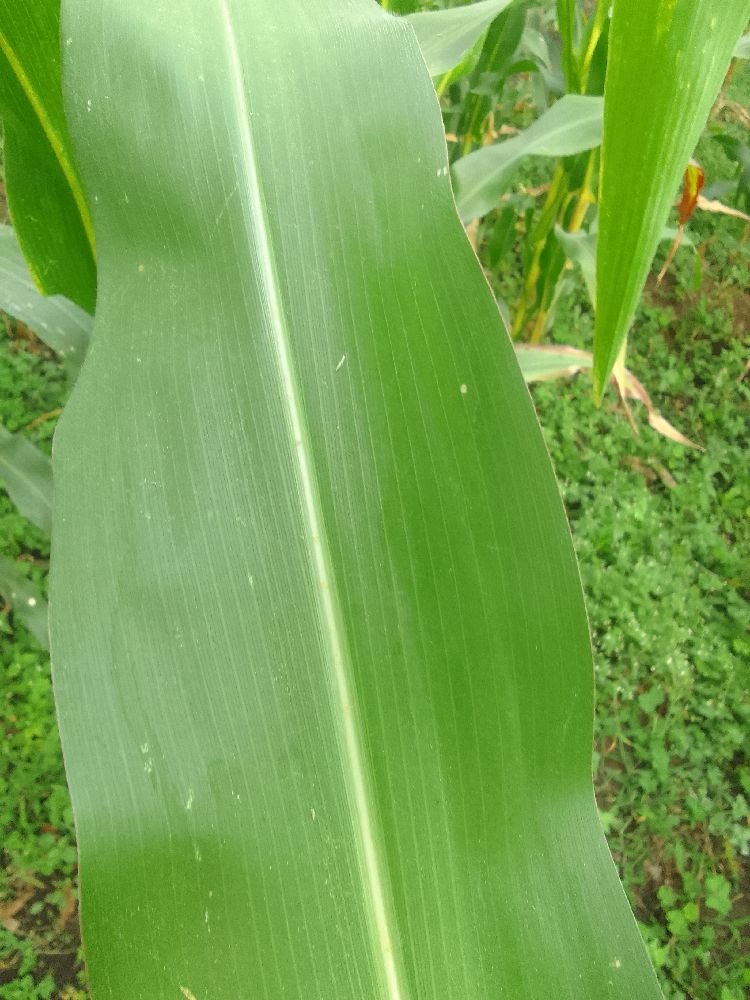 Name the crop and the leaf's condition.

maize, healthy
